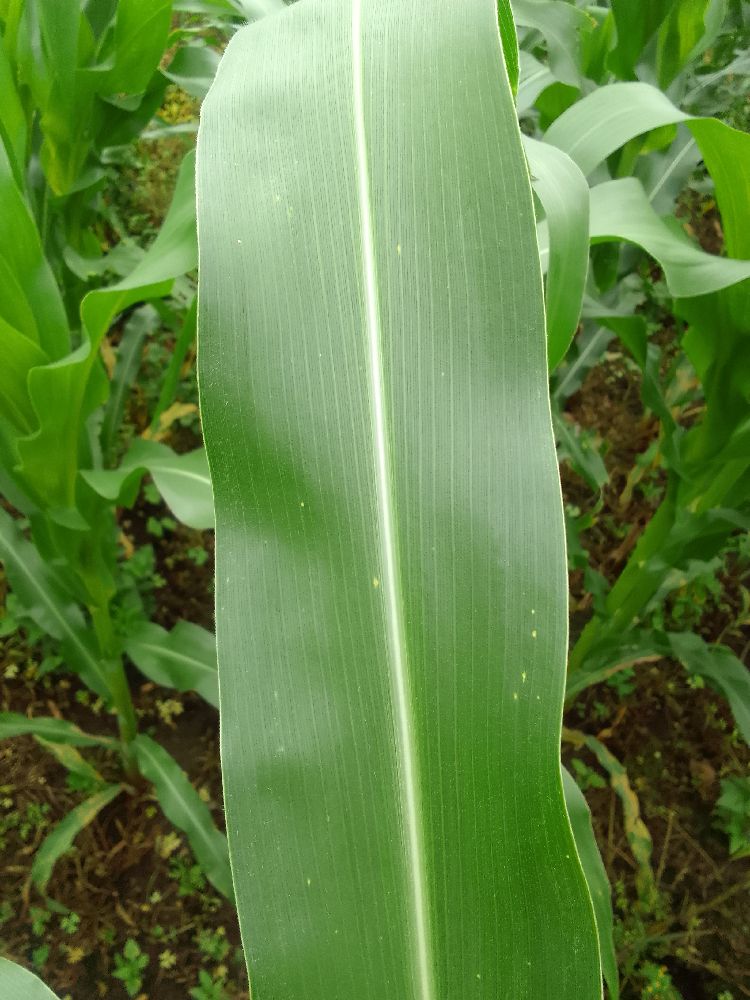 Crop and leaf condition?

maize, healthy
